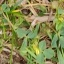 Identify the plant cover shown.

unstructured weed
